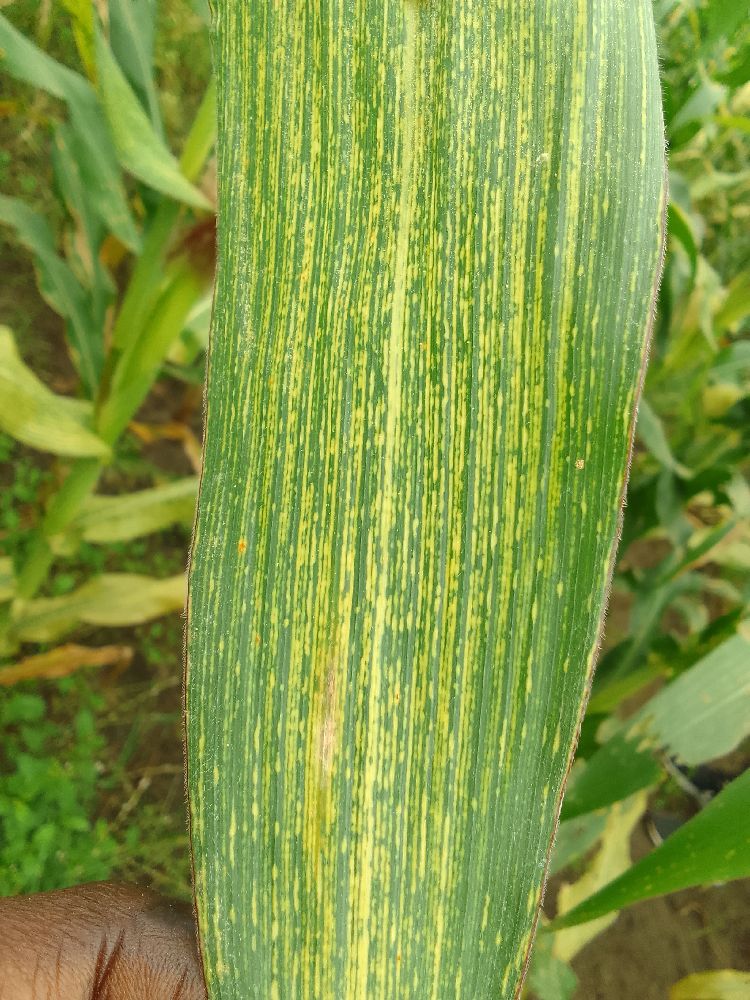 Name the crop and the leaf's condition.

maize, maize streak virus
